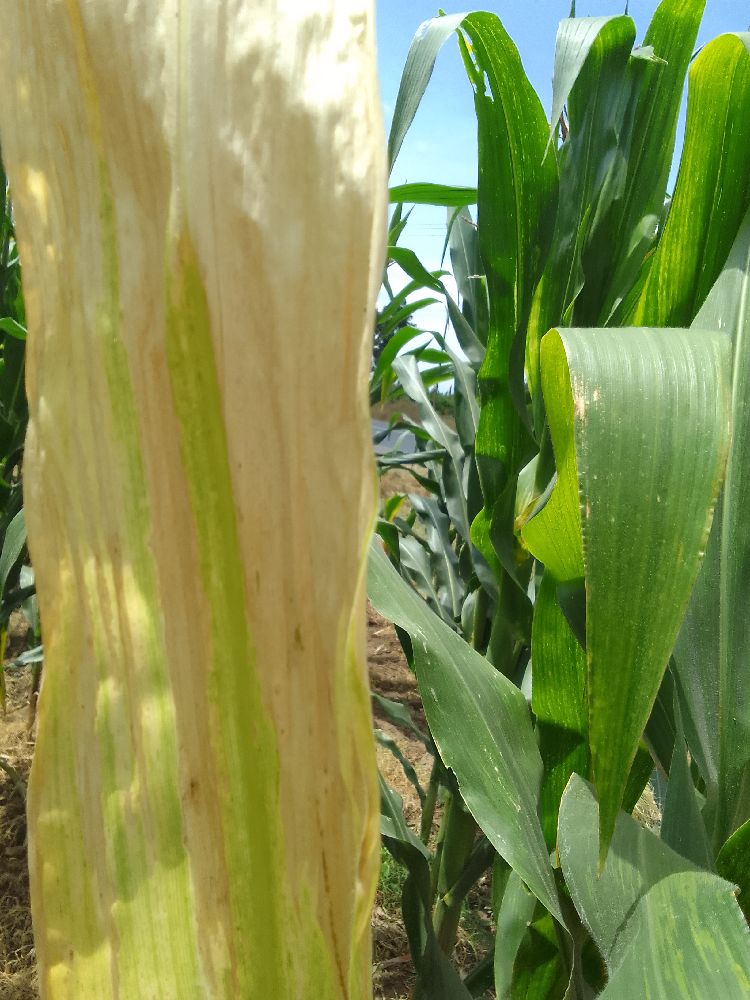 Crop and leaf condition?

maize, maize lethal necrosis
